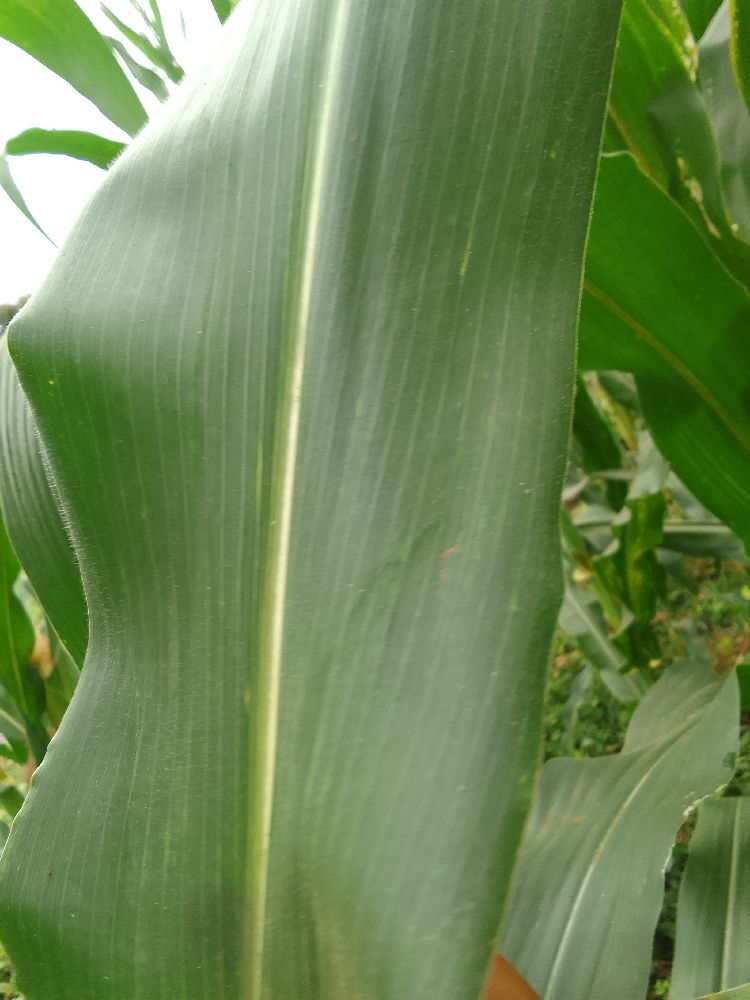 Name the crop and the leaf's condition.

maize, healthy
